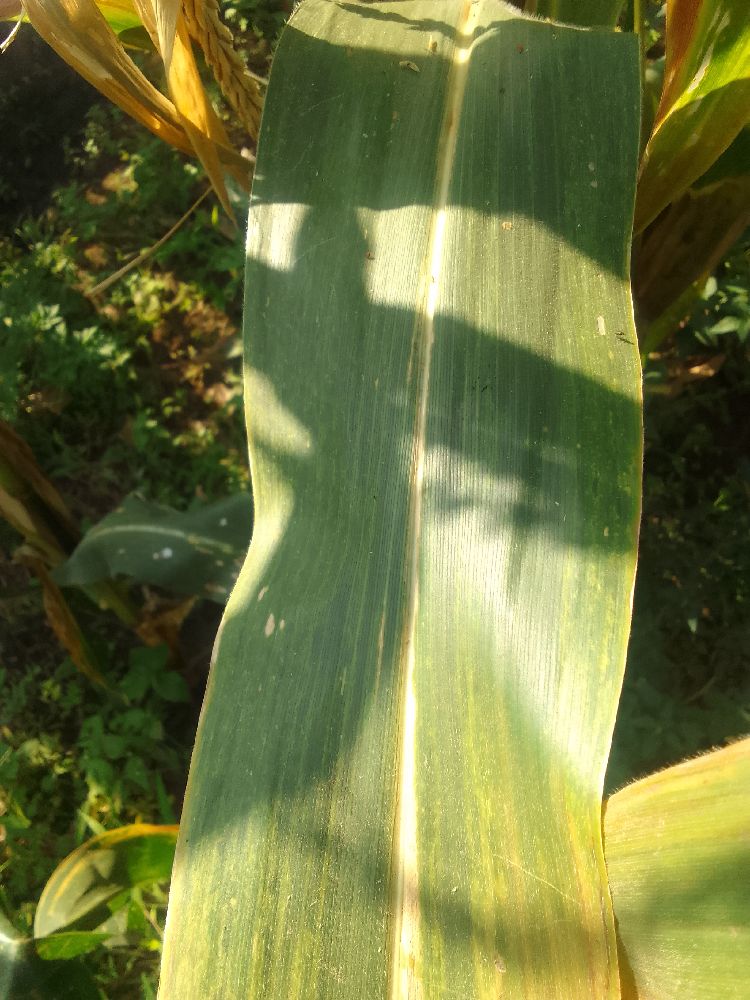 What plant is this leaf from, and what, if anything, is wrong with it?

maize, maize lethal necrosis
